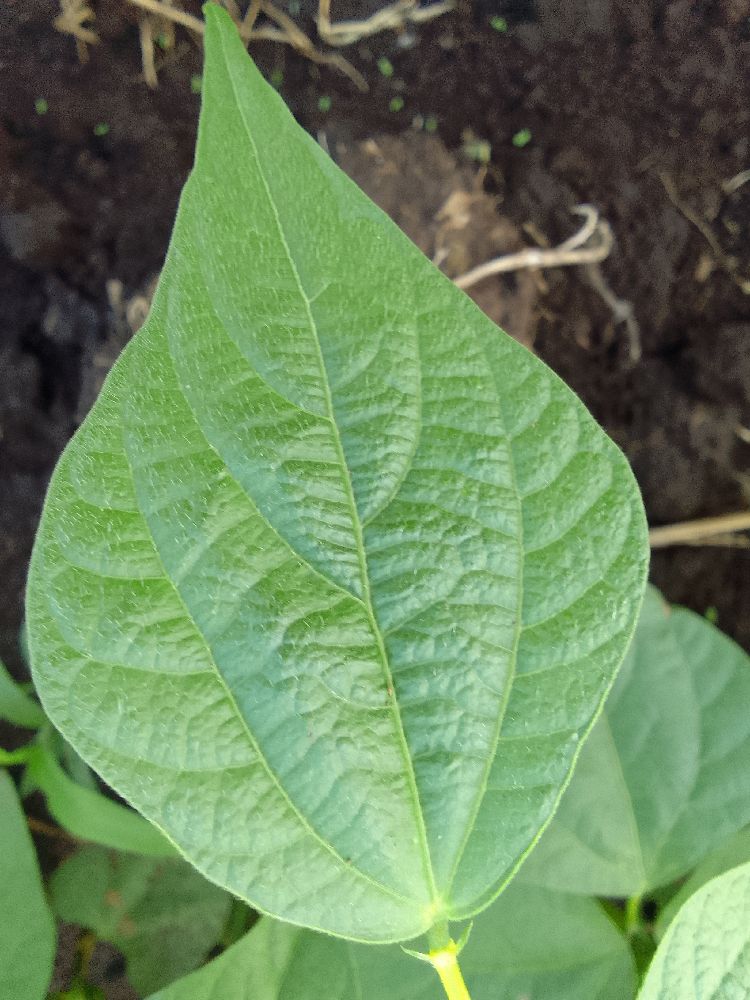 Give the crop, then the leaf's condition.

common bean, healthy
